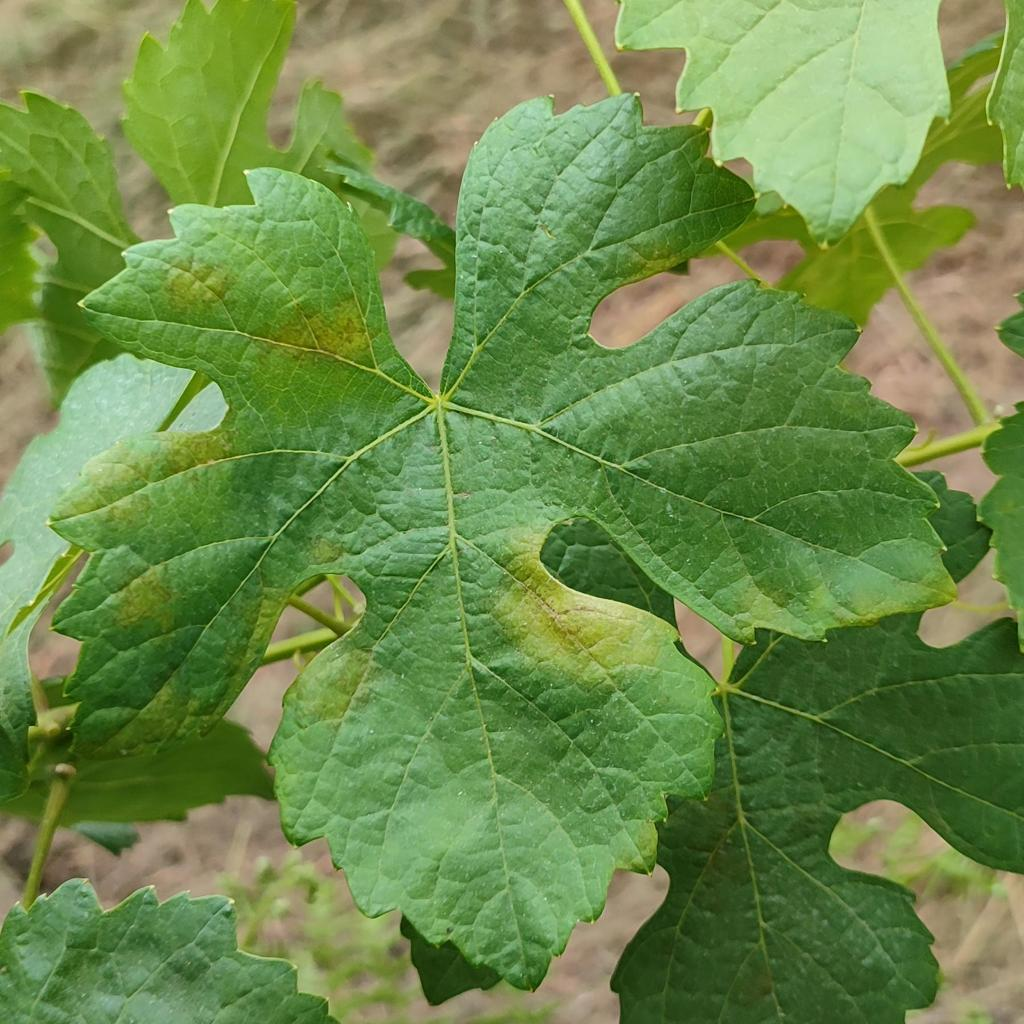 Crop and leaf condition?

grapevine, downy mildew
